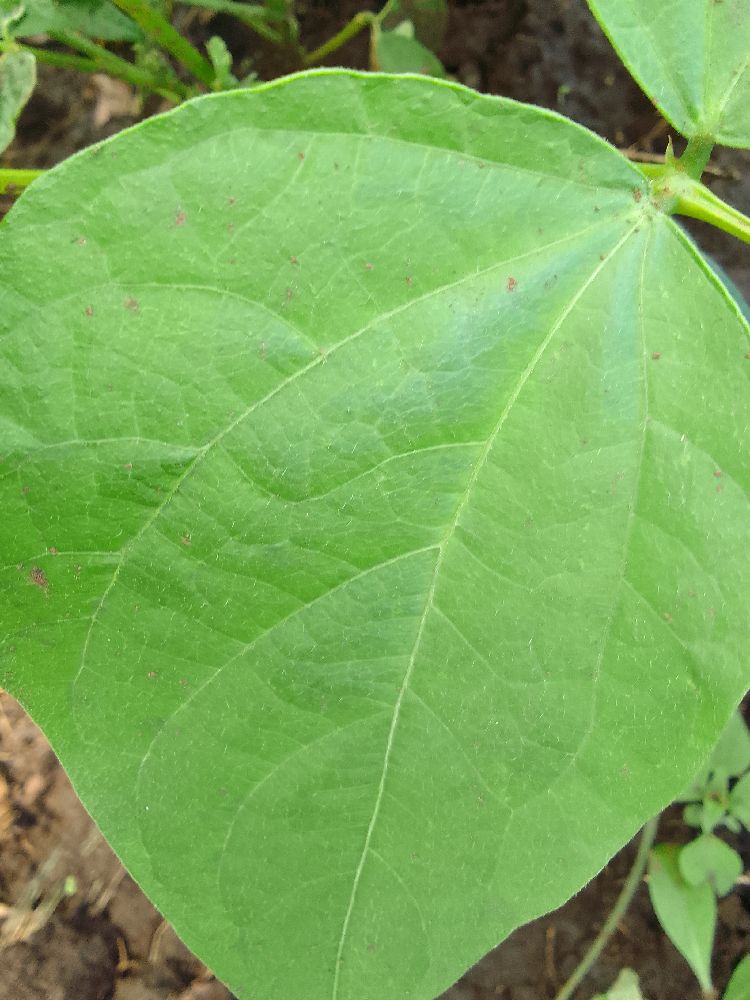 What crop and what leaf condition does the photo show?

common bean, healthy
